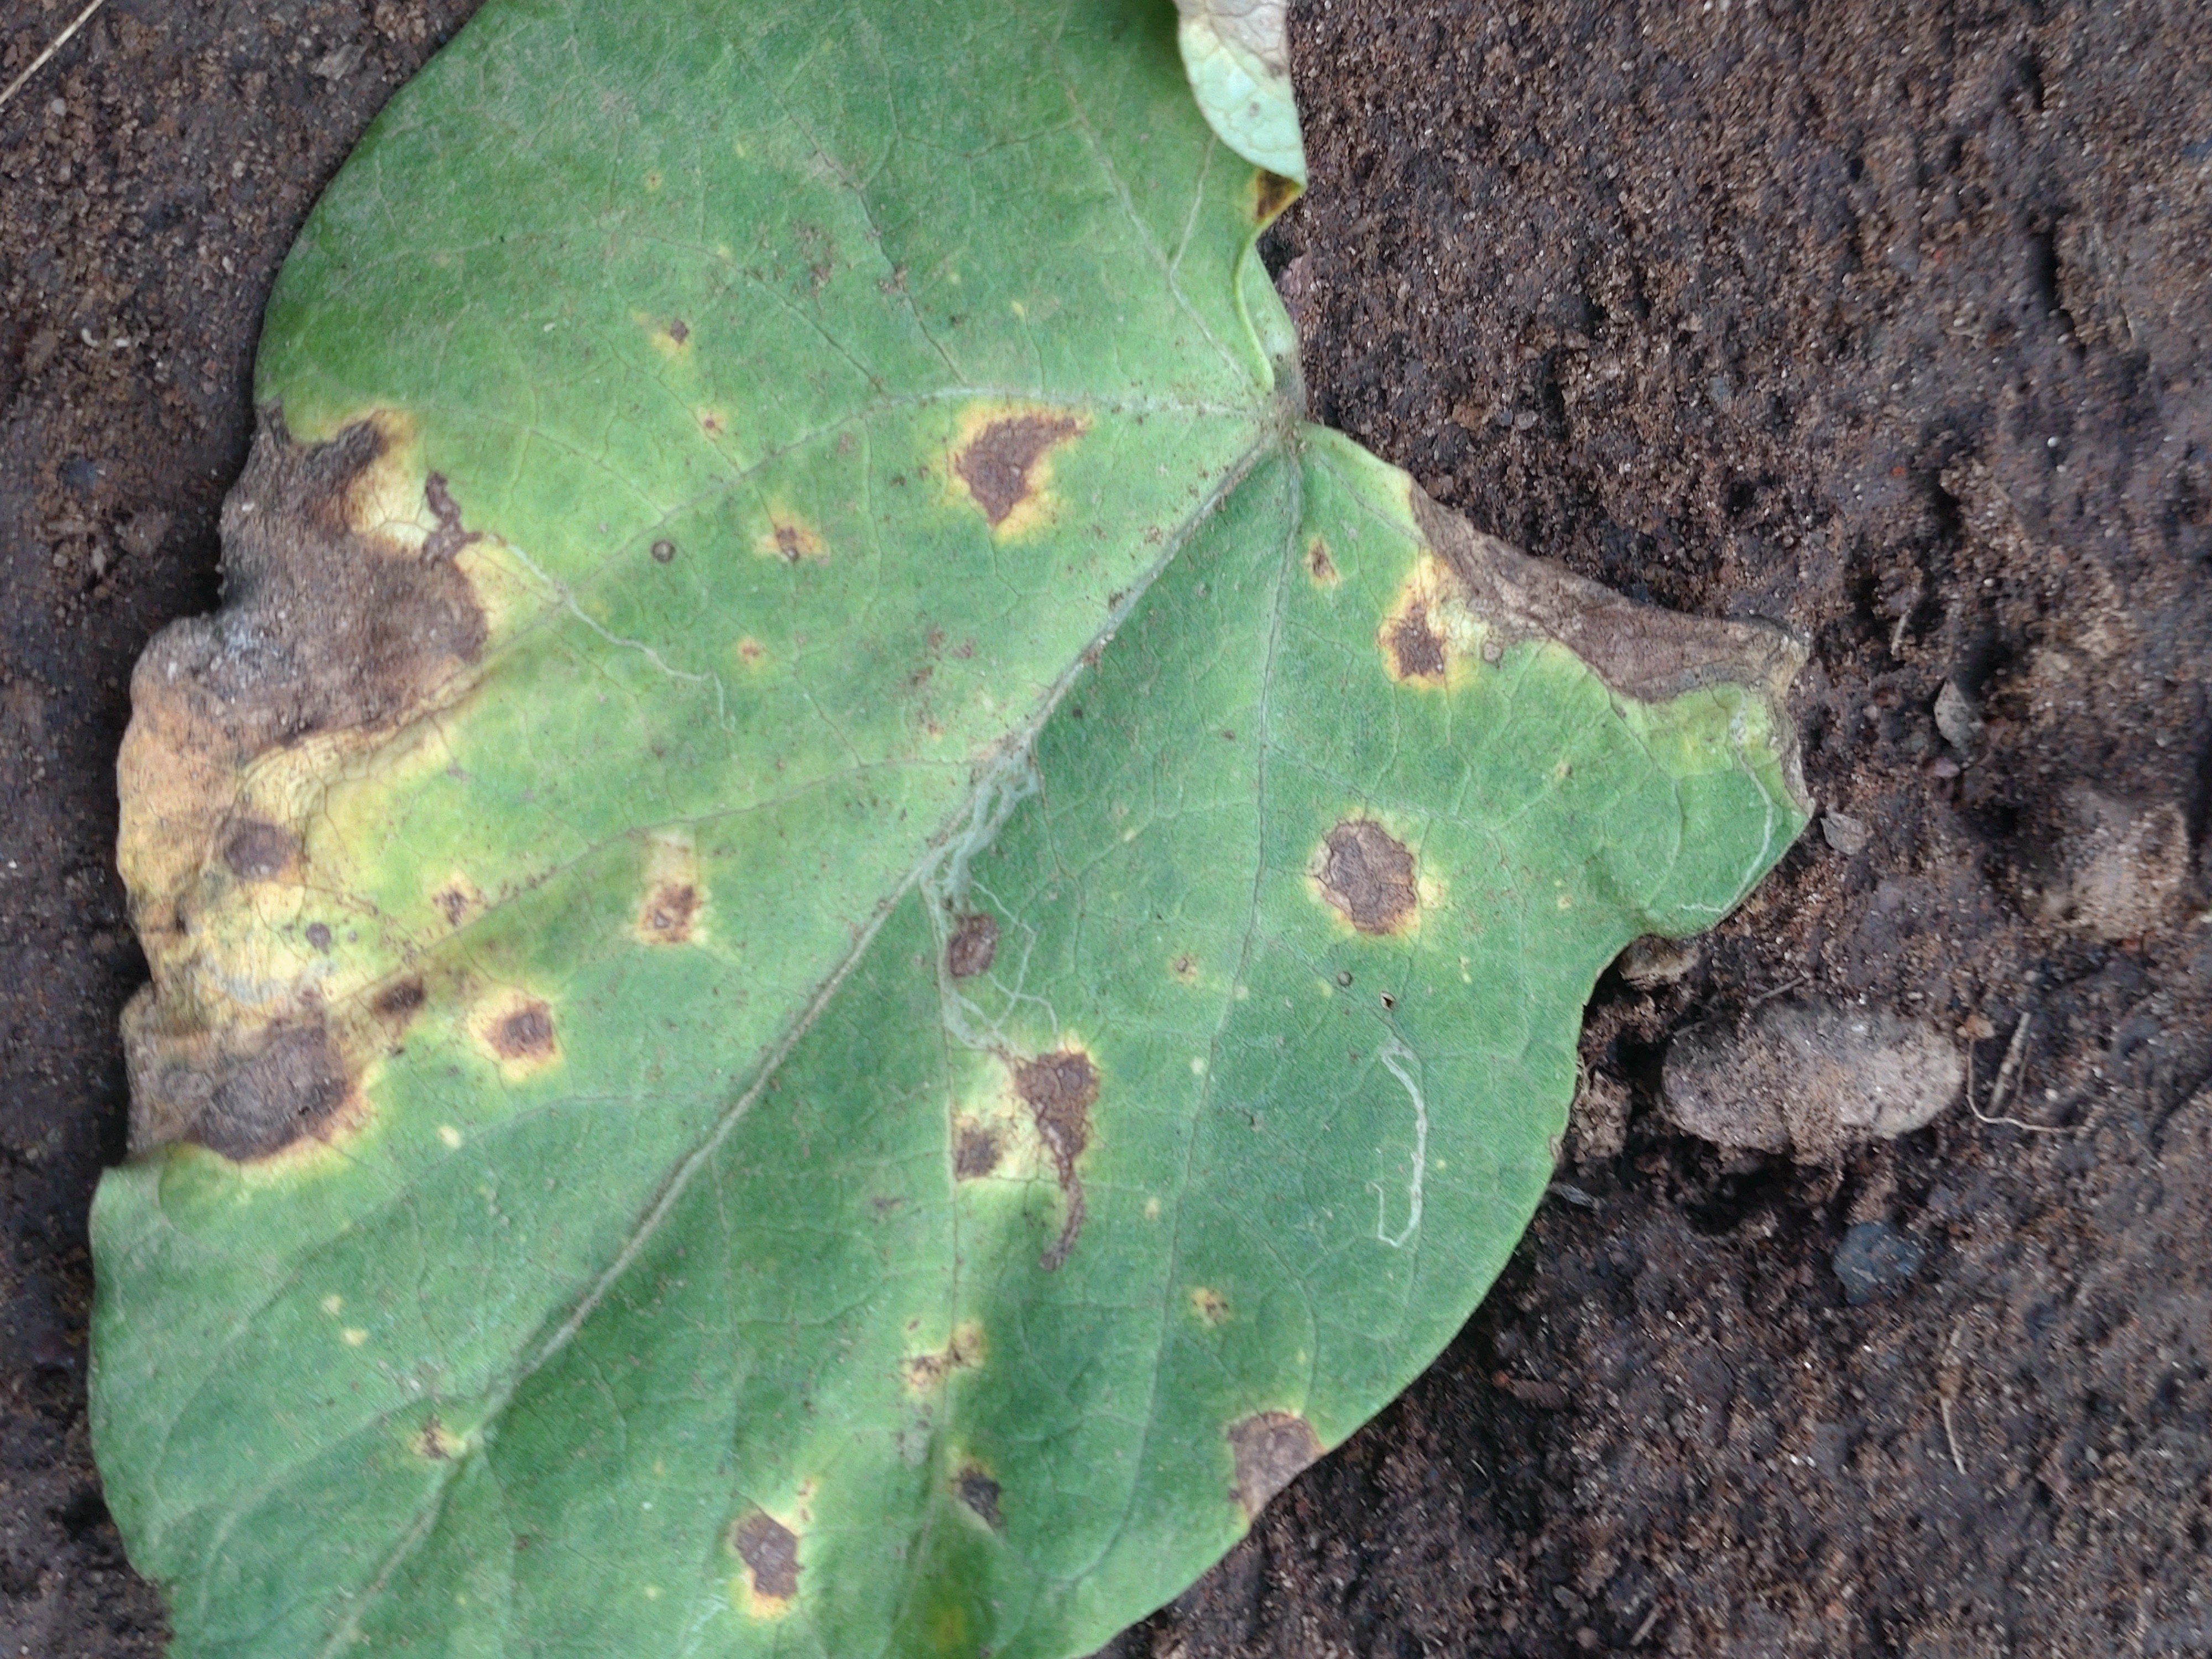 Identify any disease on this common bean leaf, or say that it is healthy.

rust
